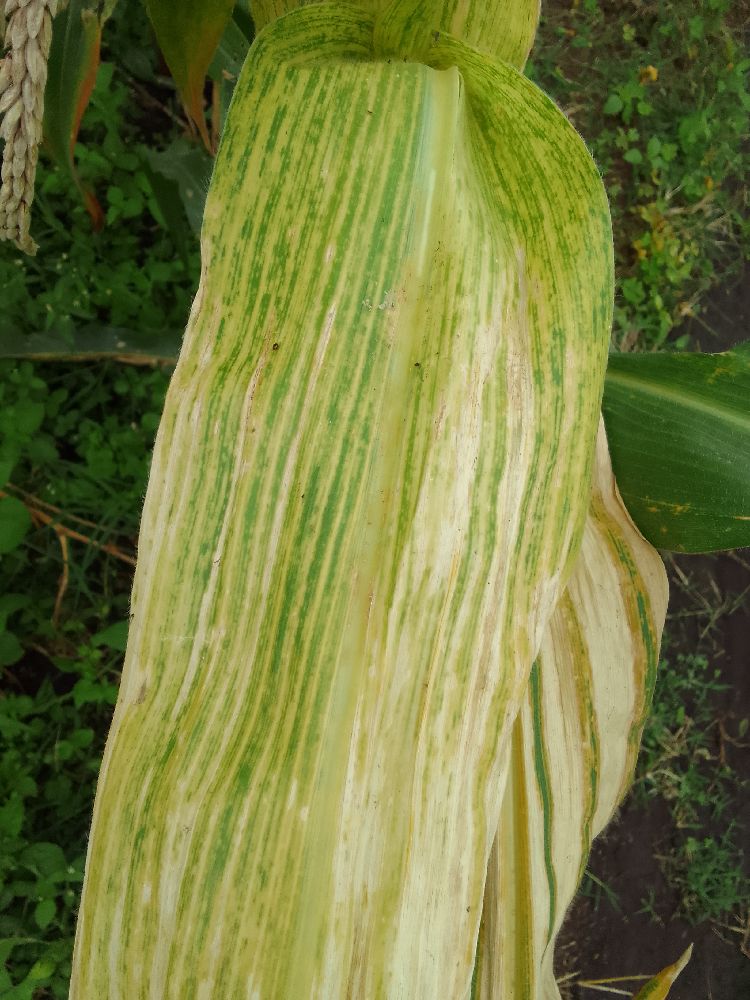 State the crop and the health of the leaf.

maize, maize lethal necrosis
